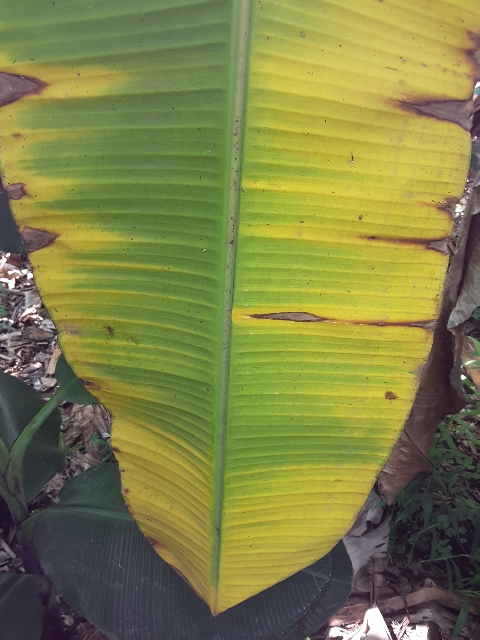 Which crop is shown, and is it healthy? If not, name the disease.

banana, fusarium wilt race 1
